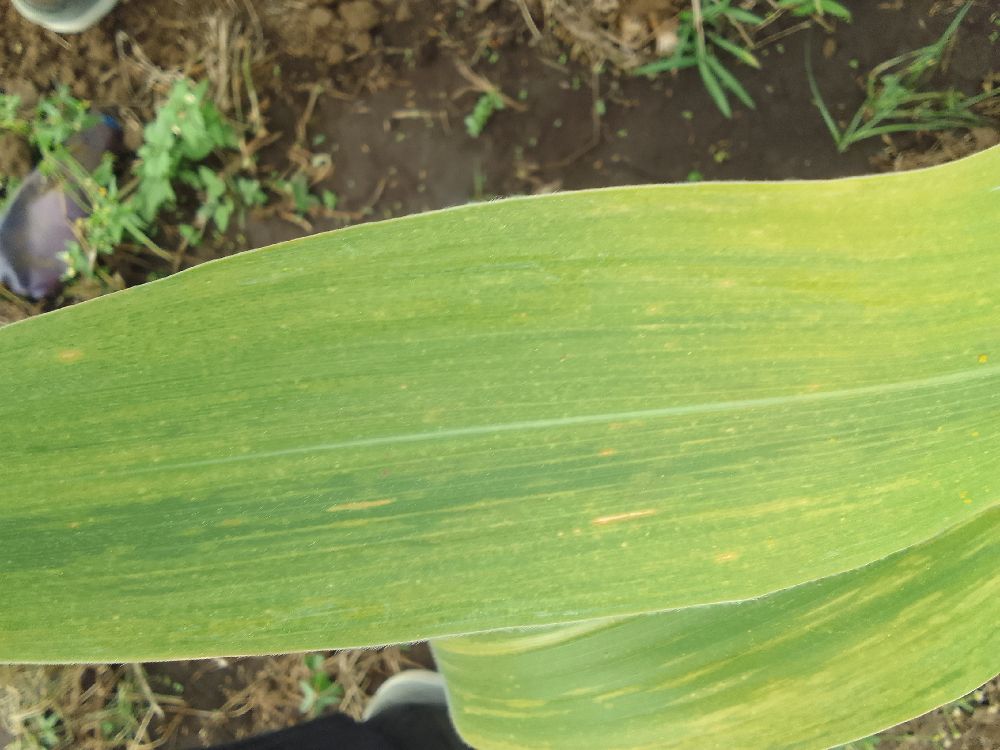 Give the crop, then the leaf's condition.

maize, maize lethal necrosis
